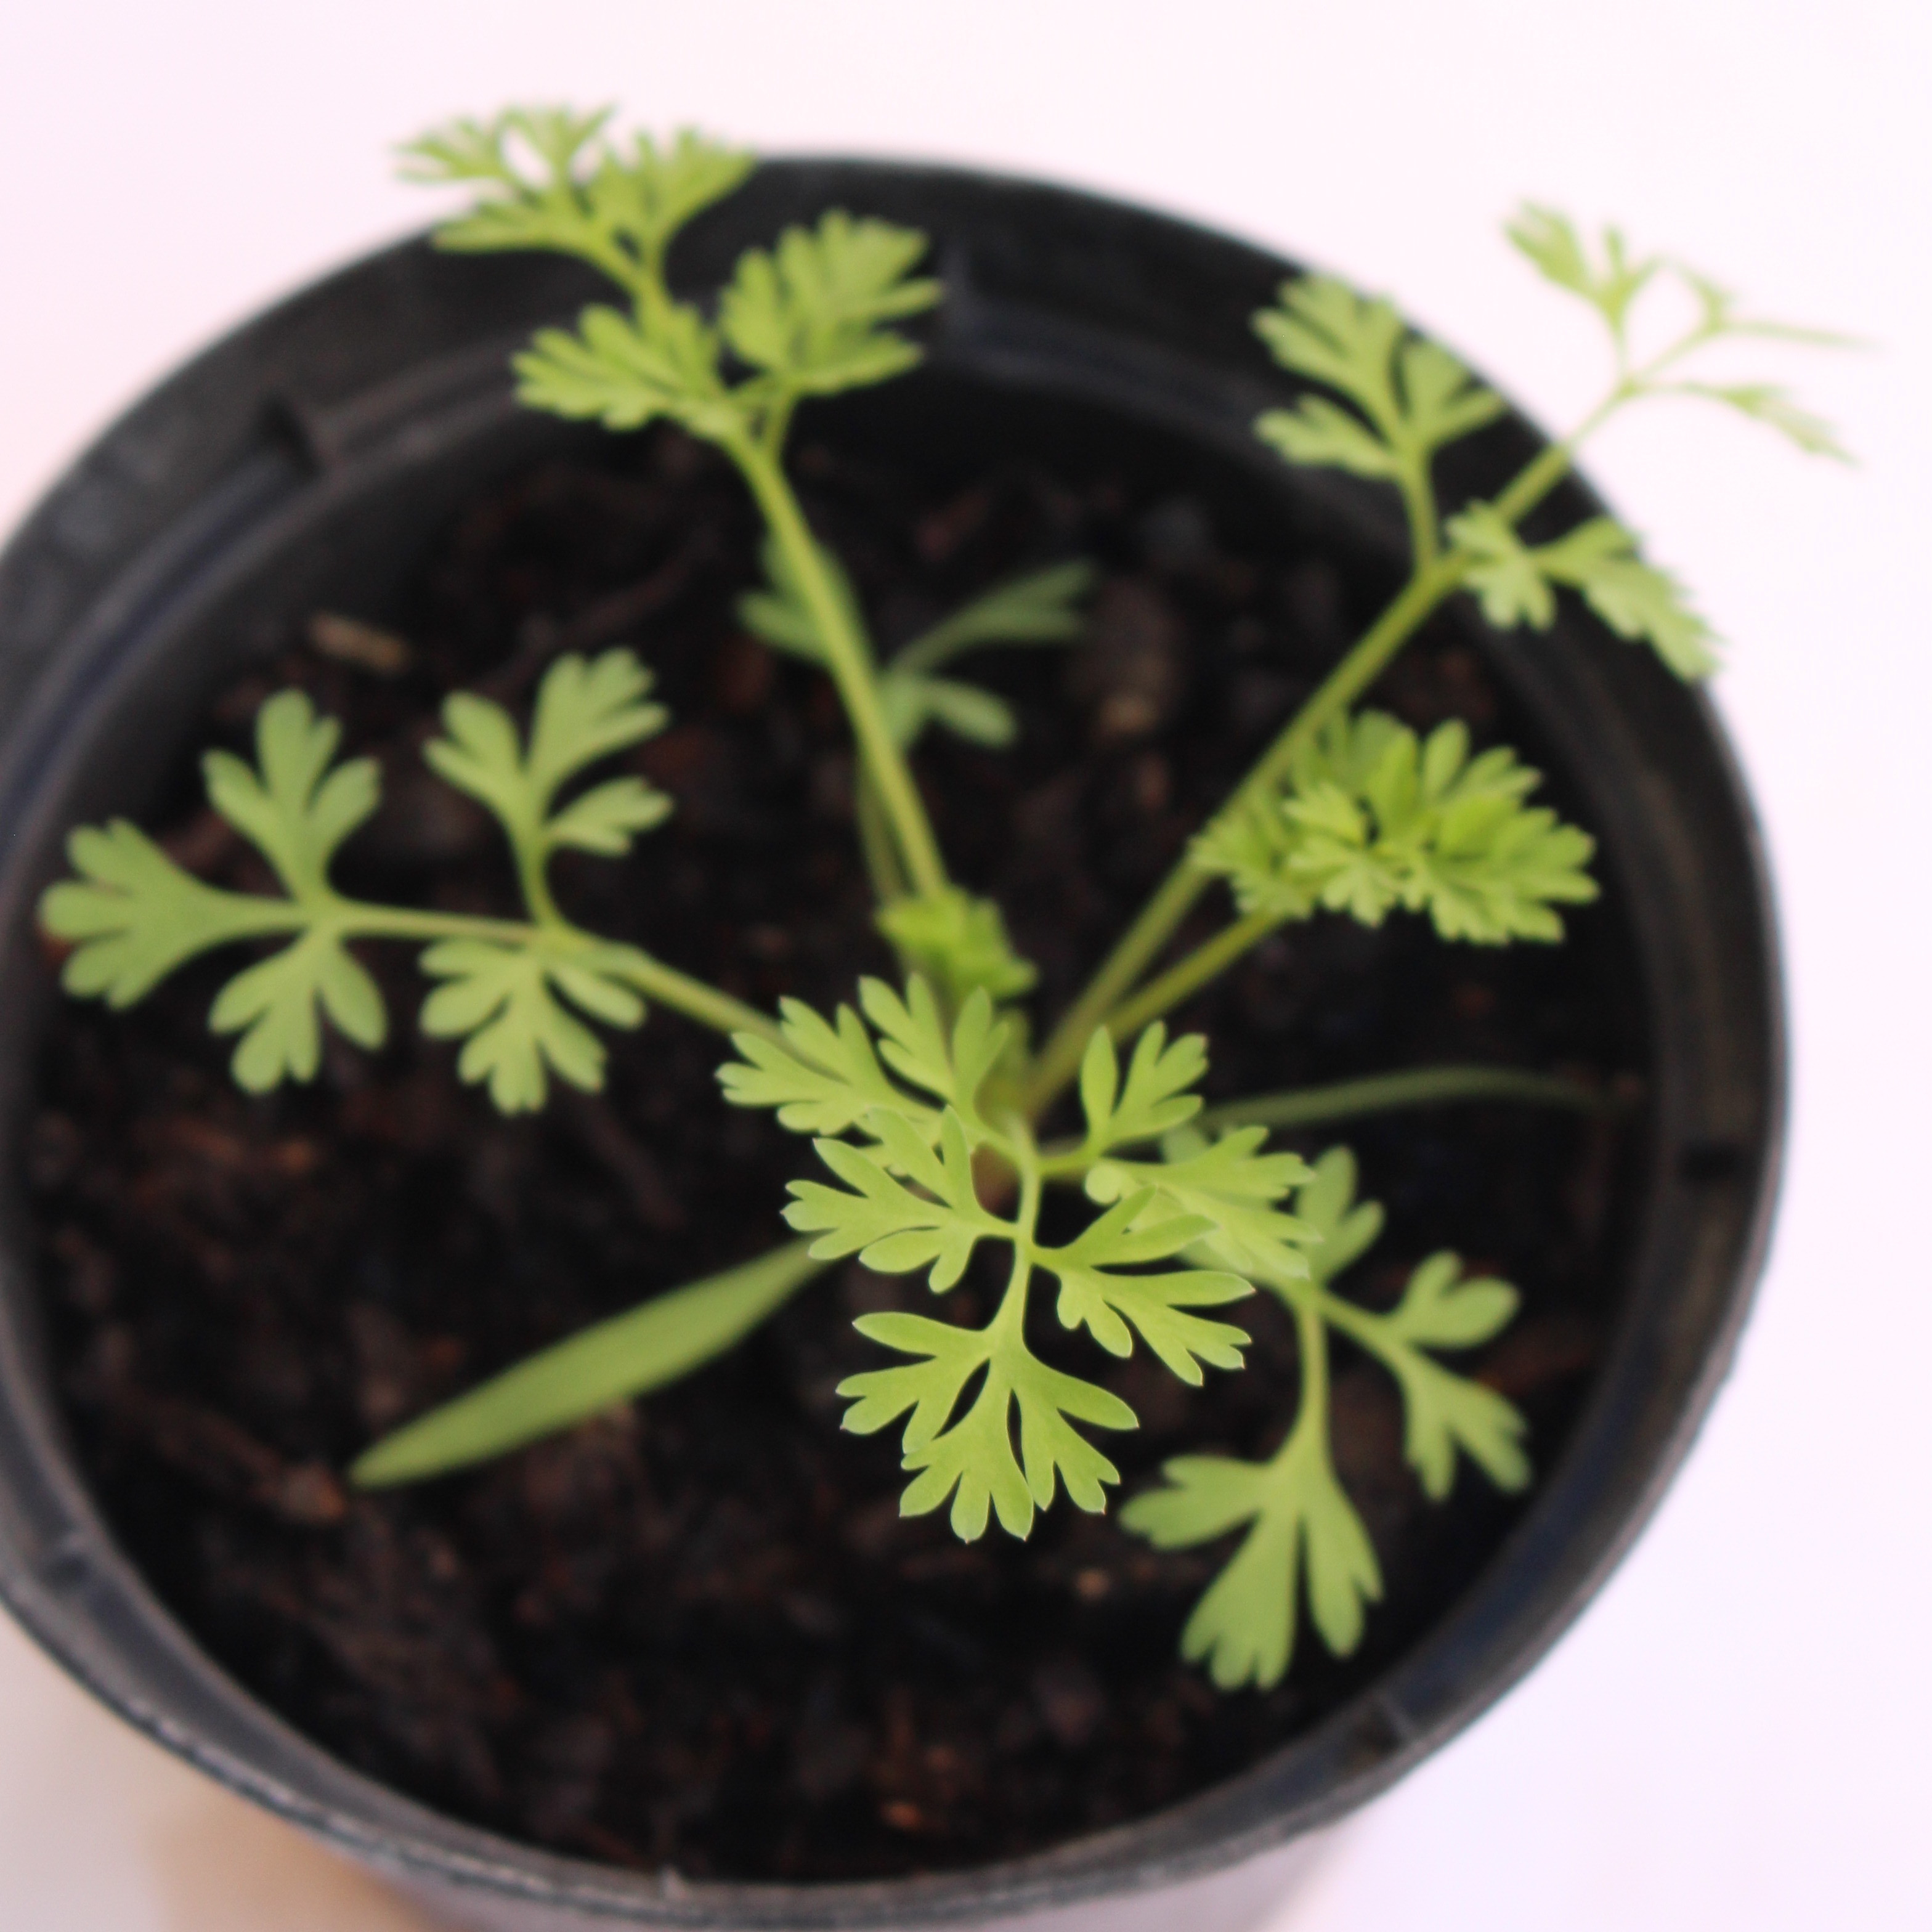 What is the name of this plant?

Fumaria officinalis
